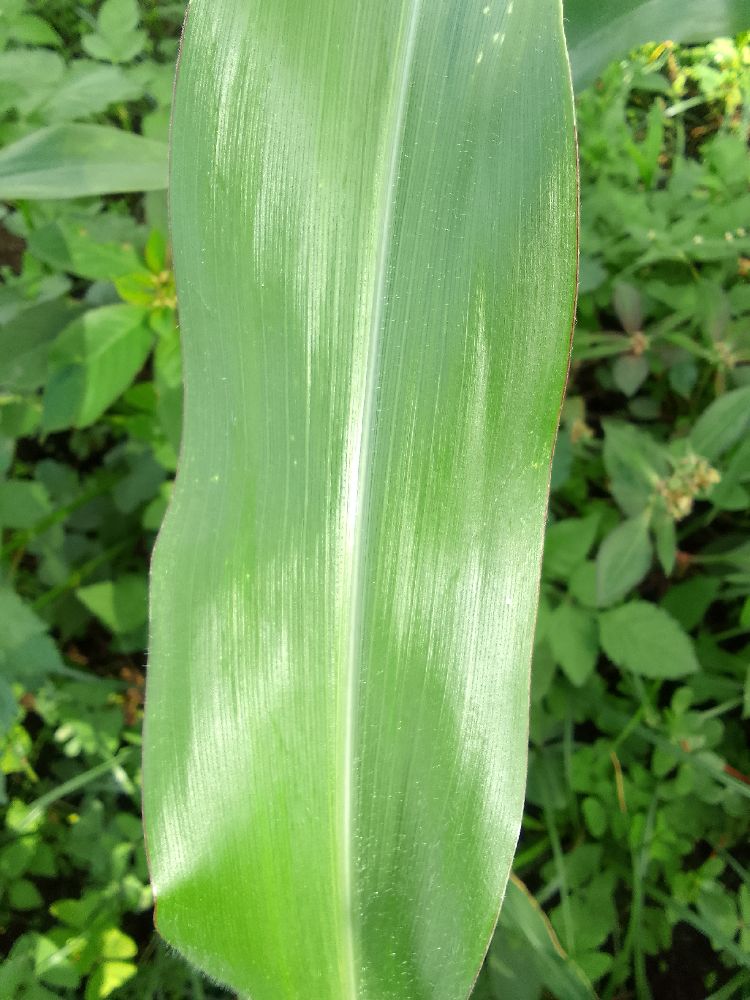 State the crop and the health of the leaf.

maize, healthy
